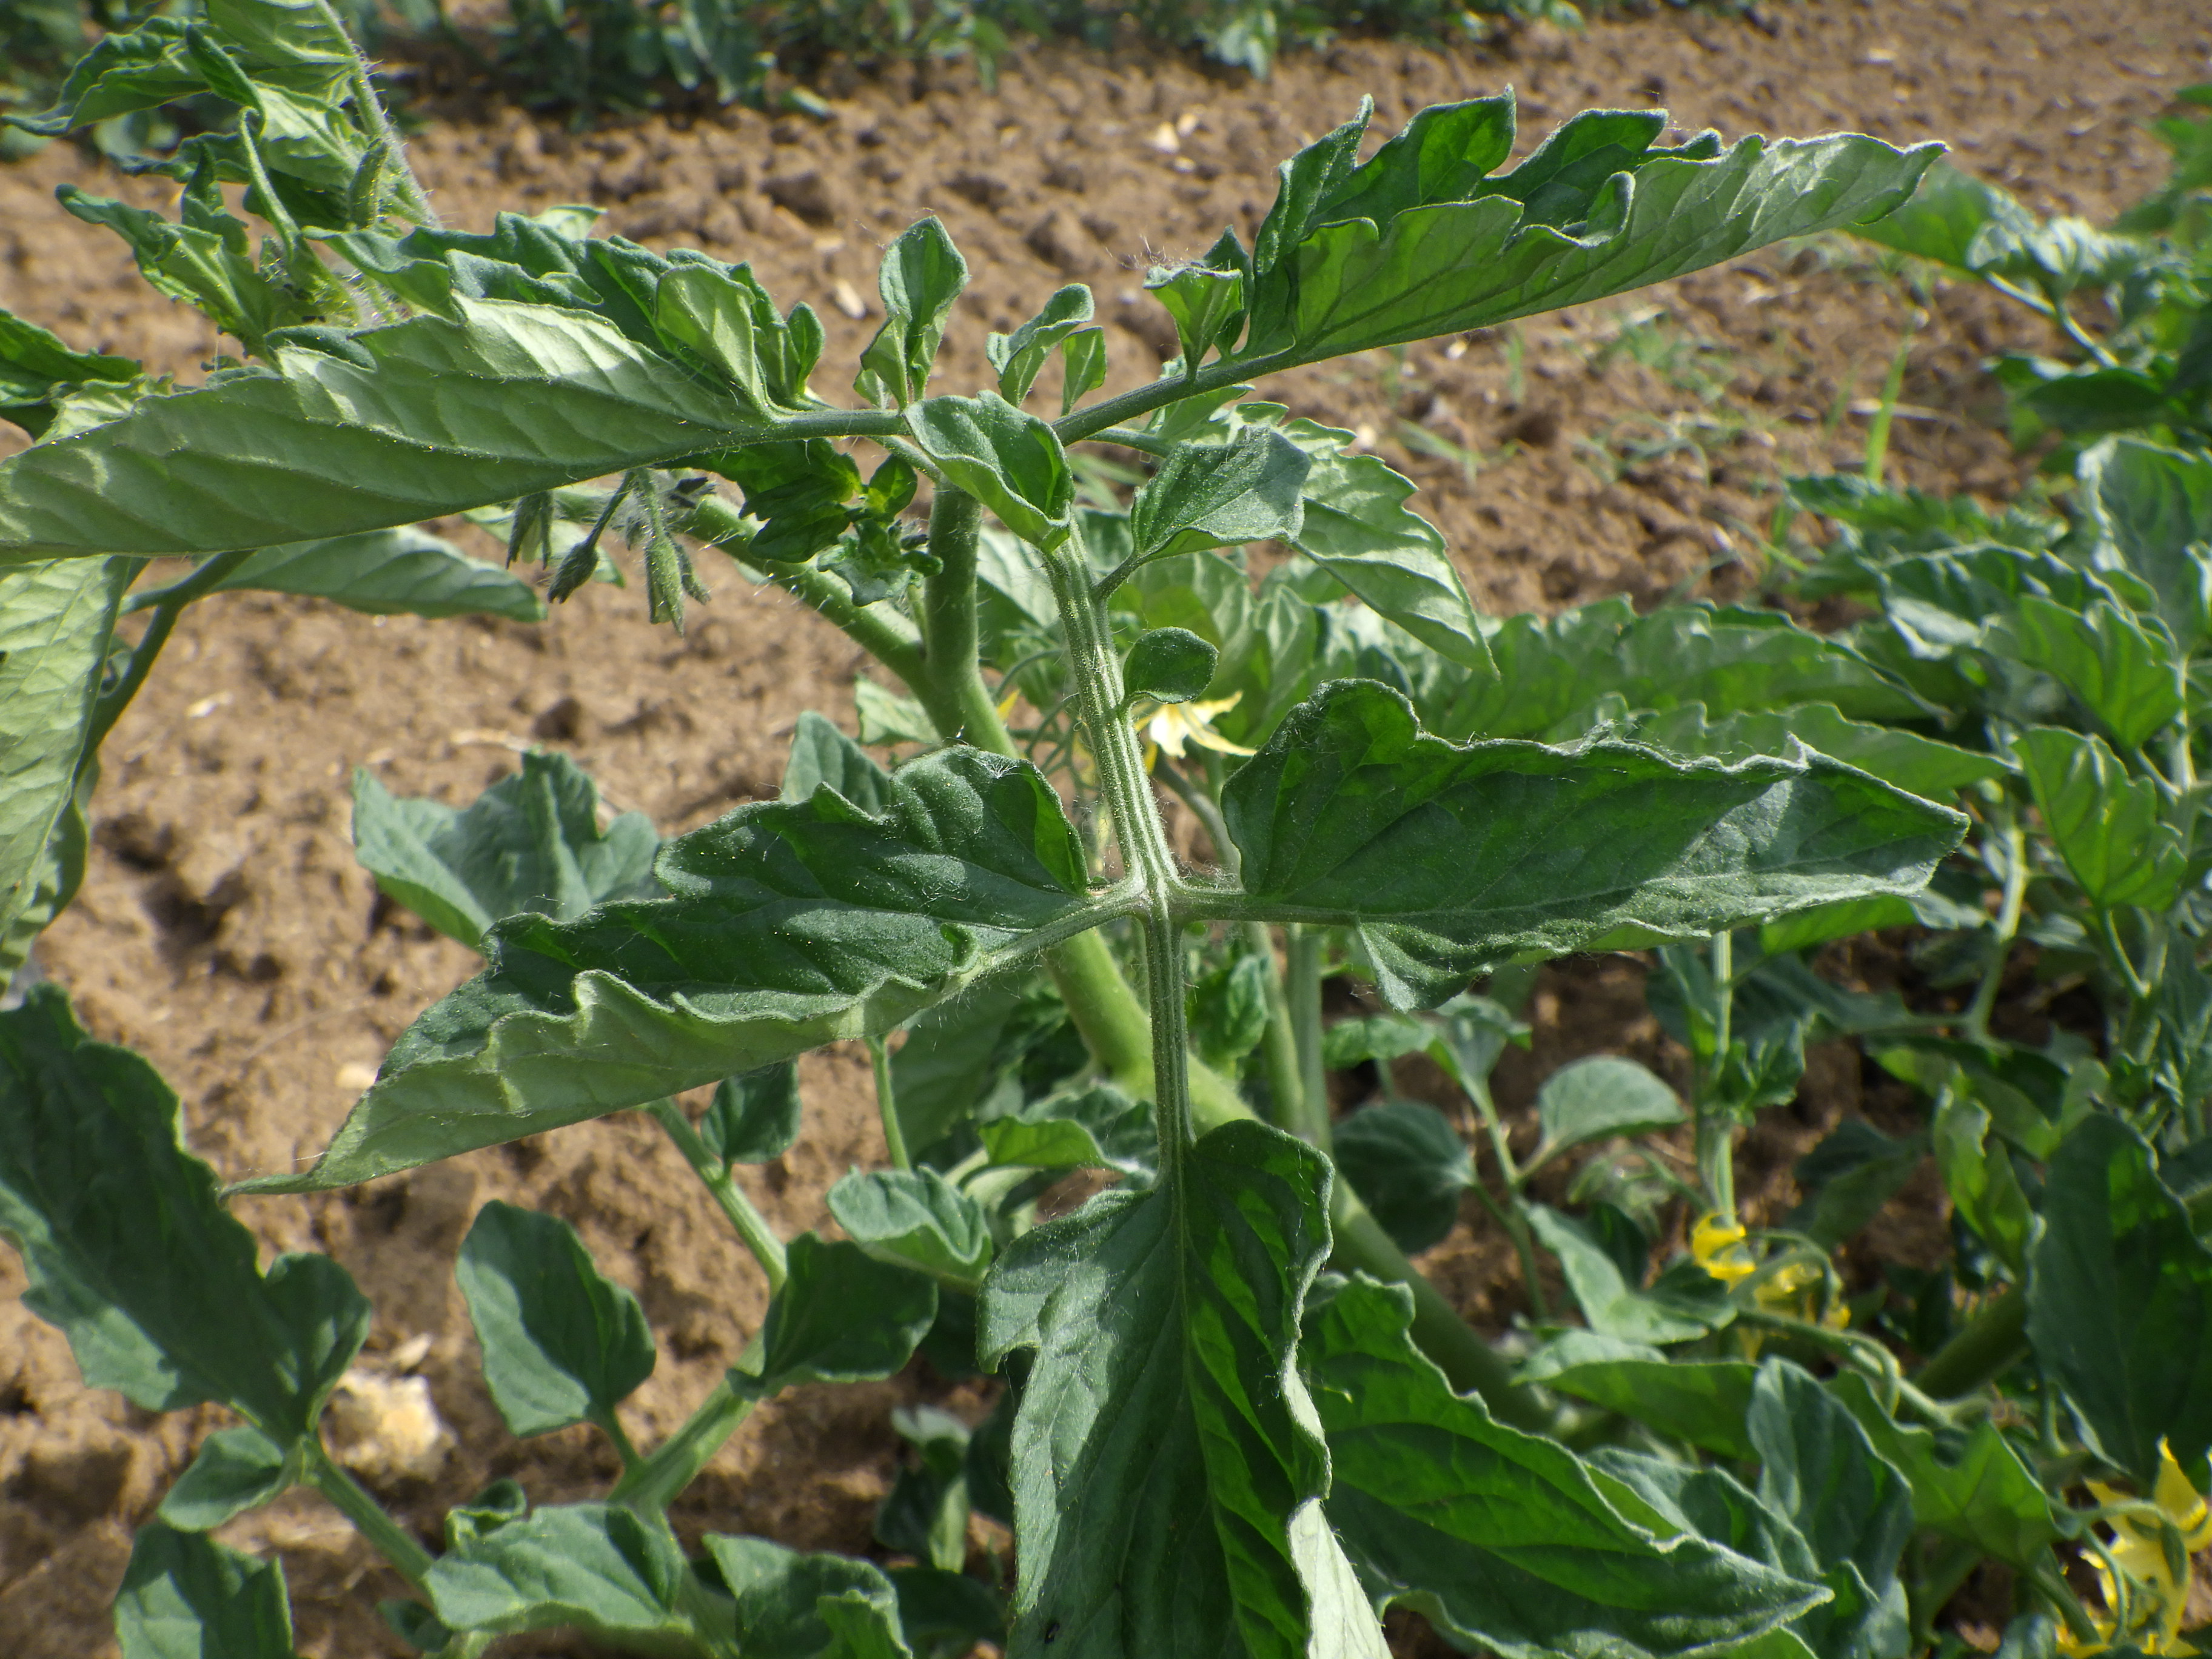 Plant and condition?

tomato, water stress
